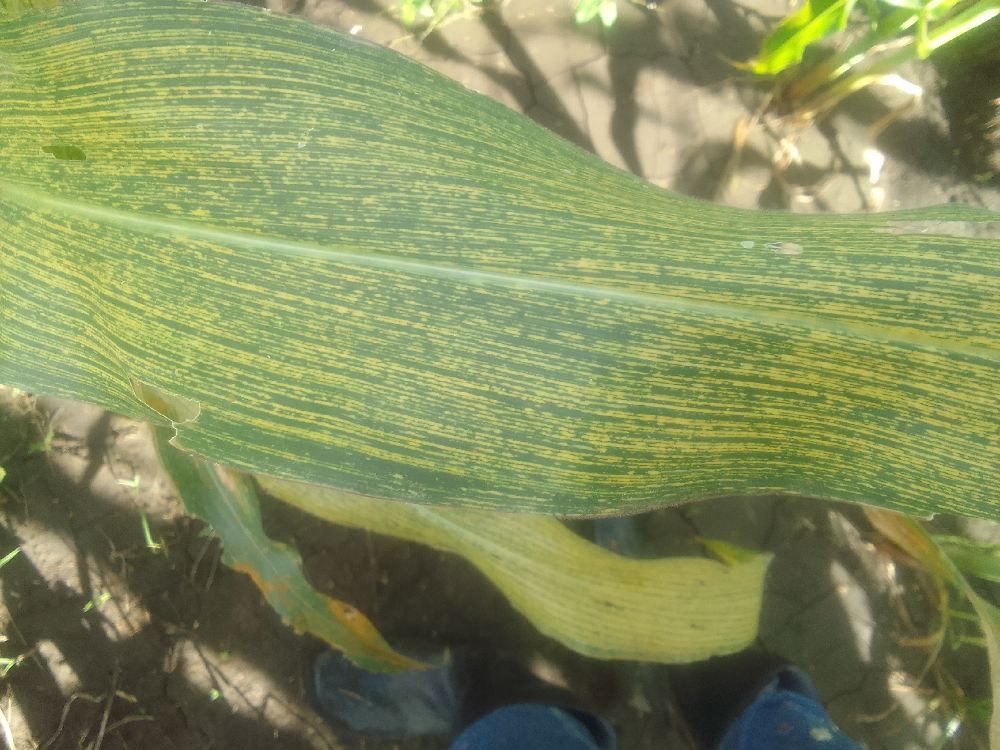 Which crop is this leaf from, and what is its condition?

maize, maize streak virus
